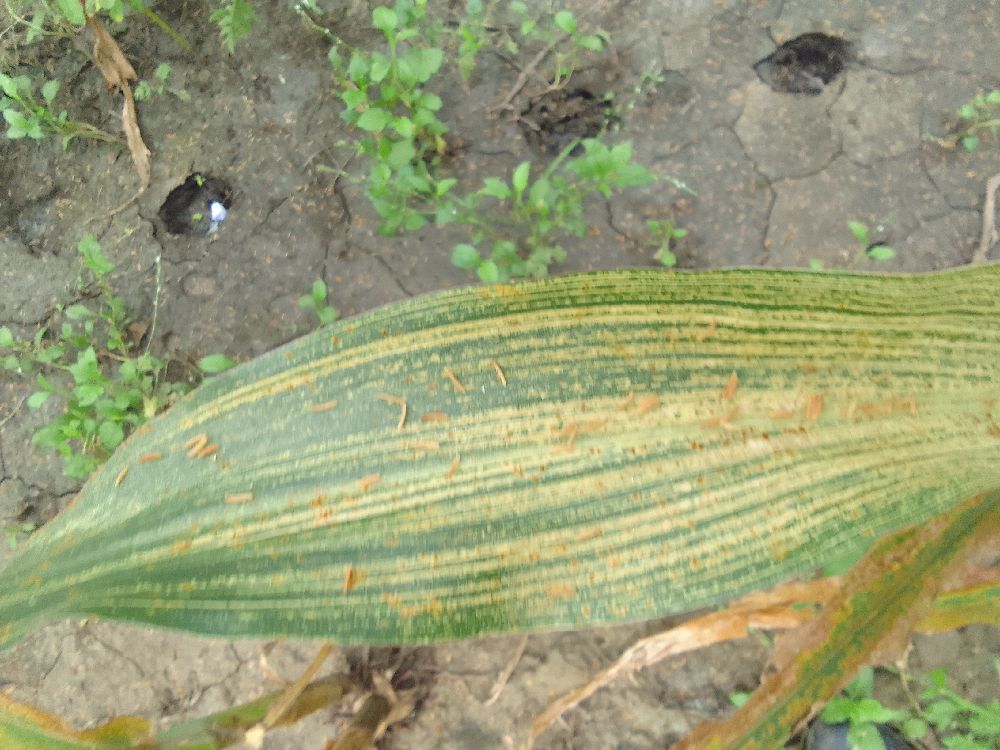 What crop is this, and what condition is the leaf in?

maize, maize streak virus
